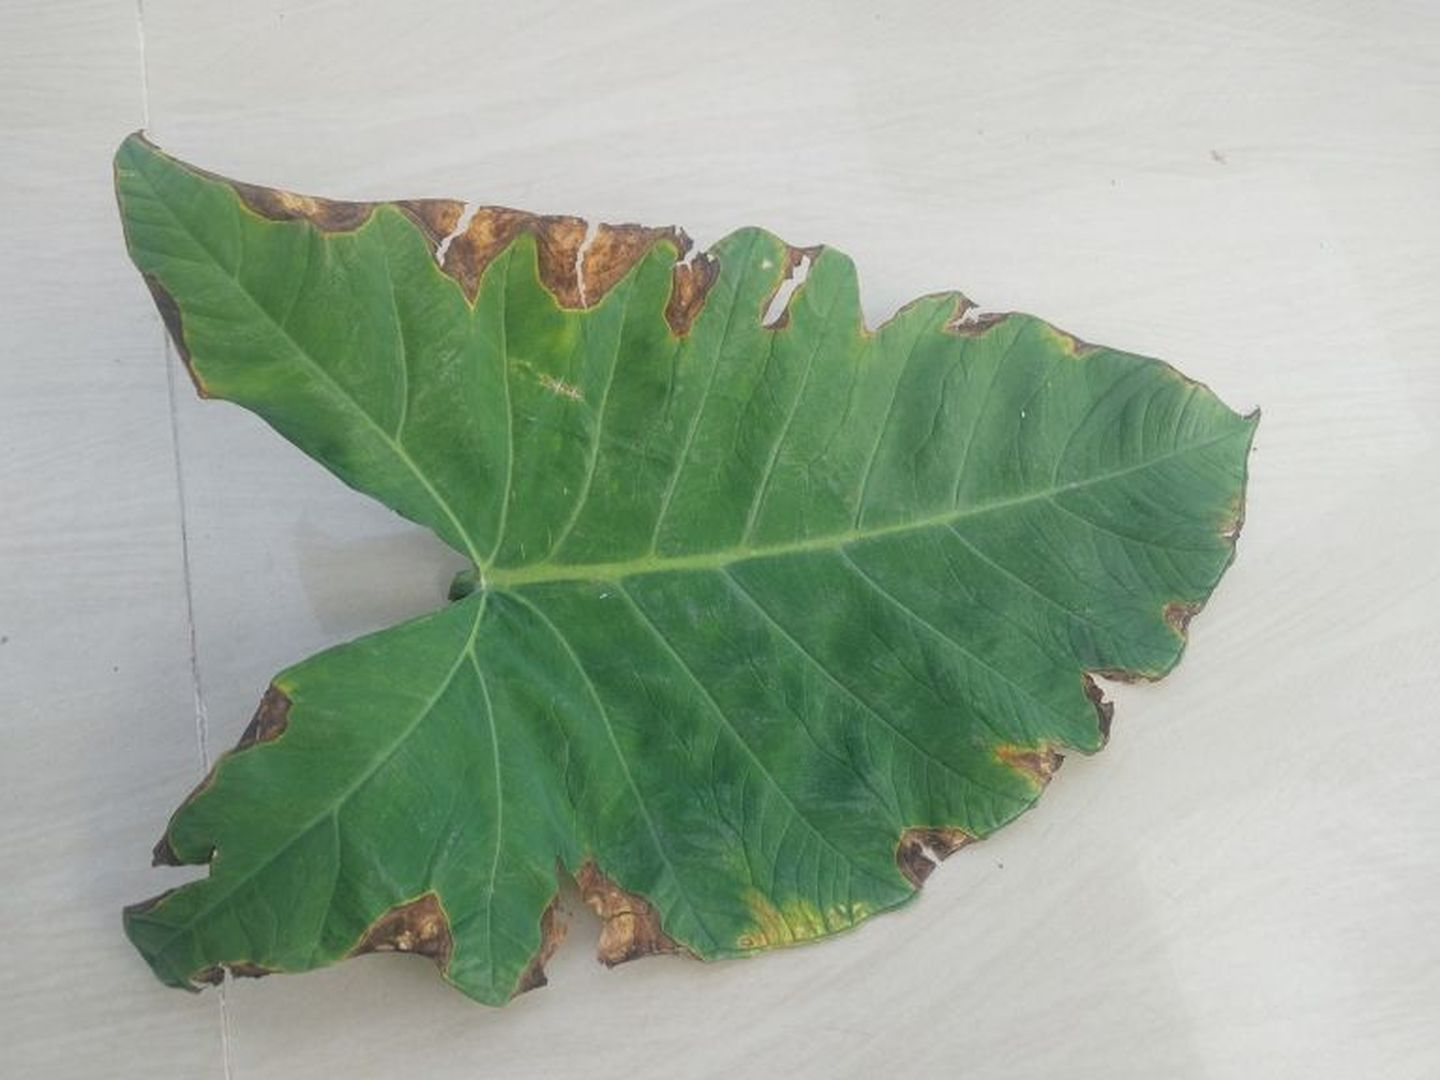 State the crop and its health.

taro, leaf blight
